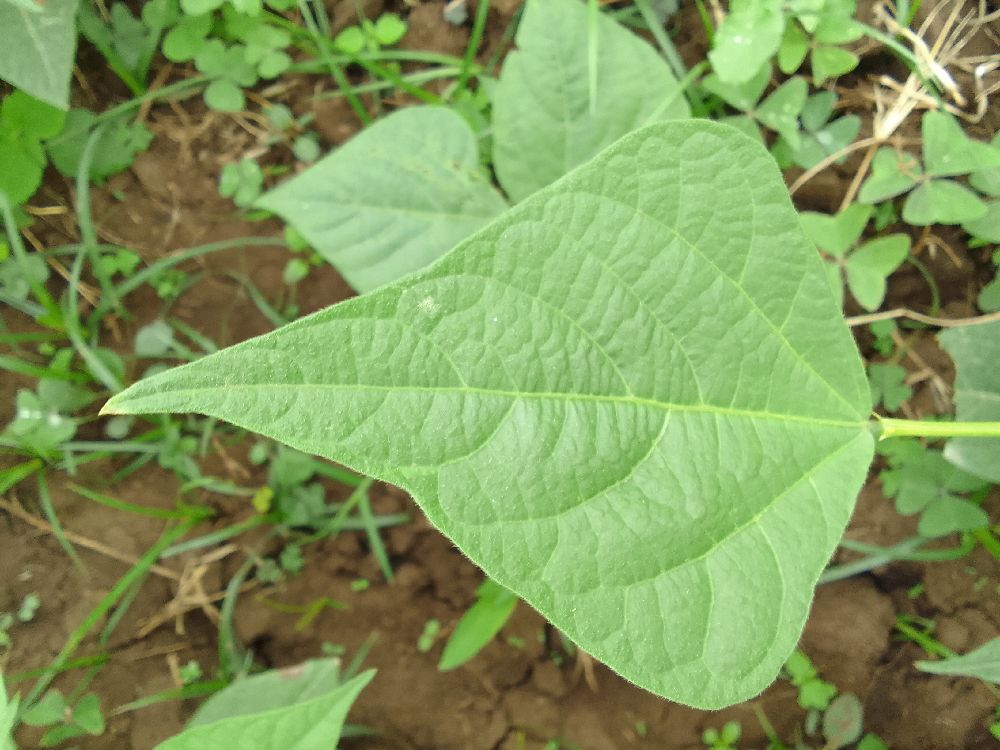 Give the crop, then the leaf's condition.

common bean, healthy
